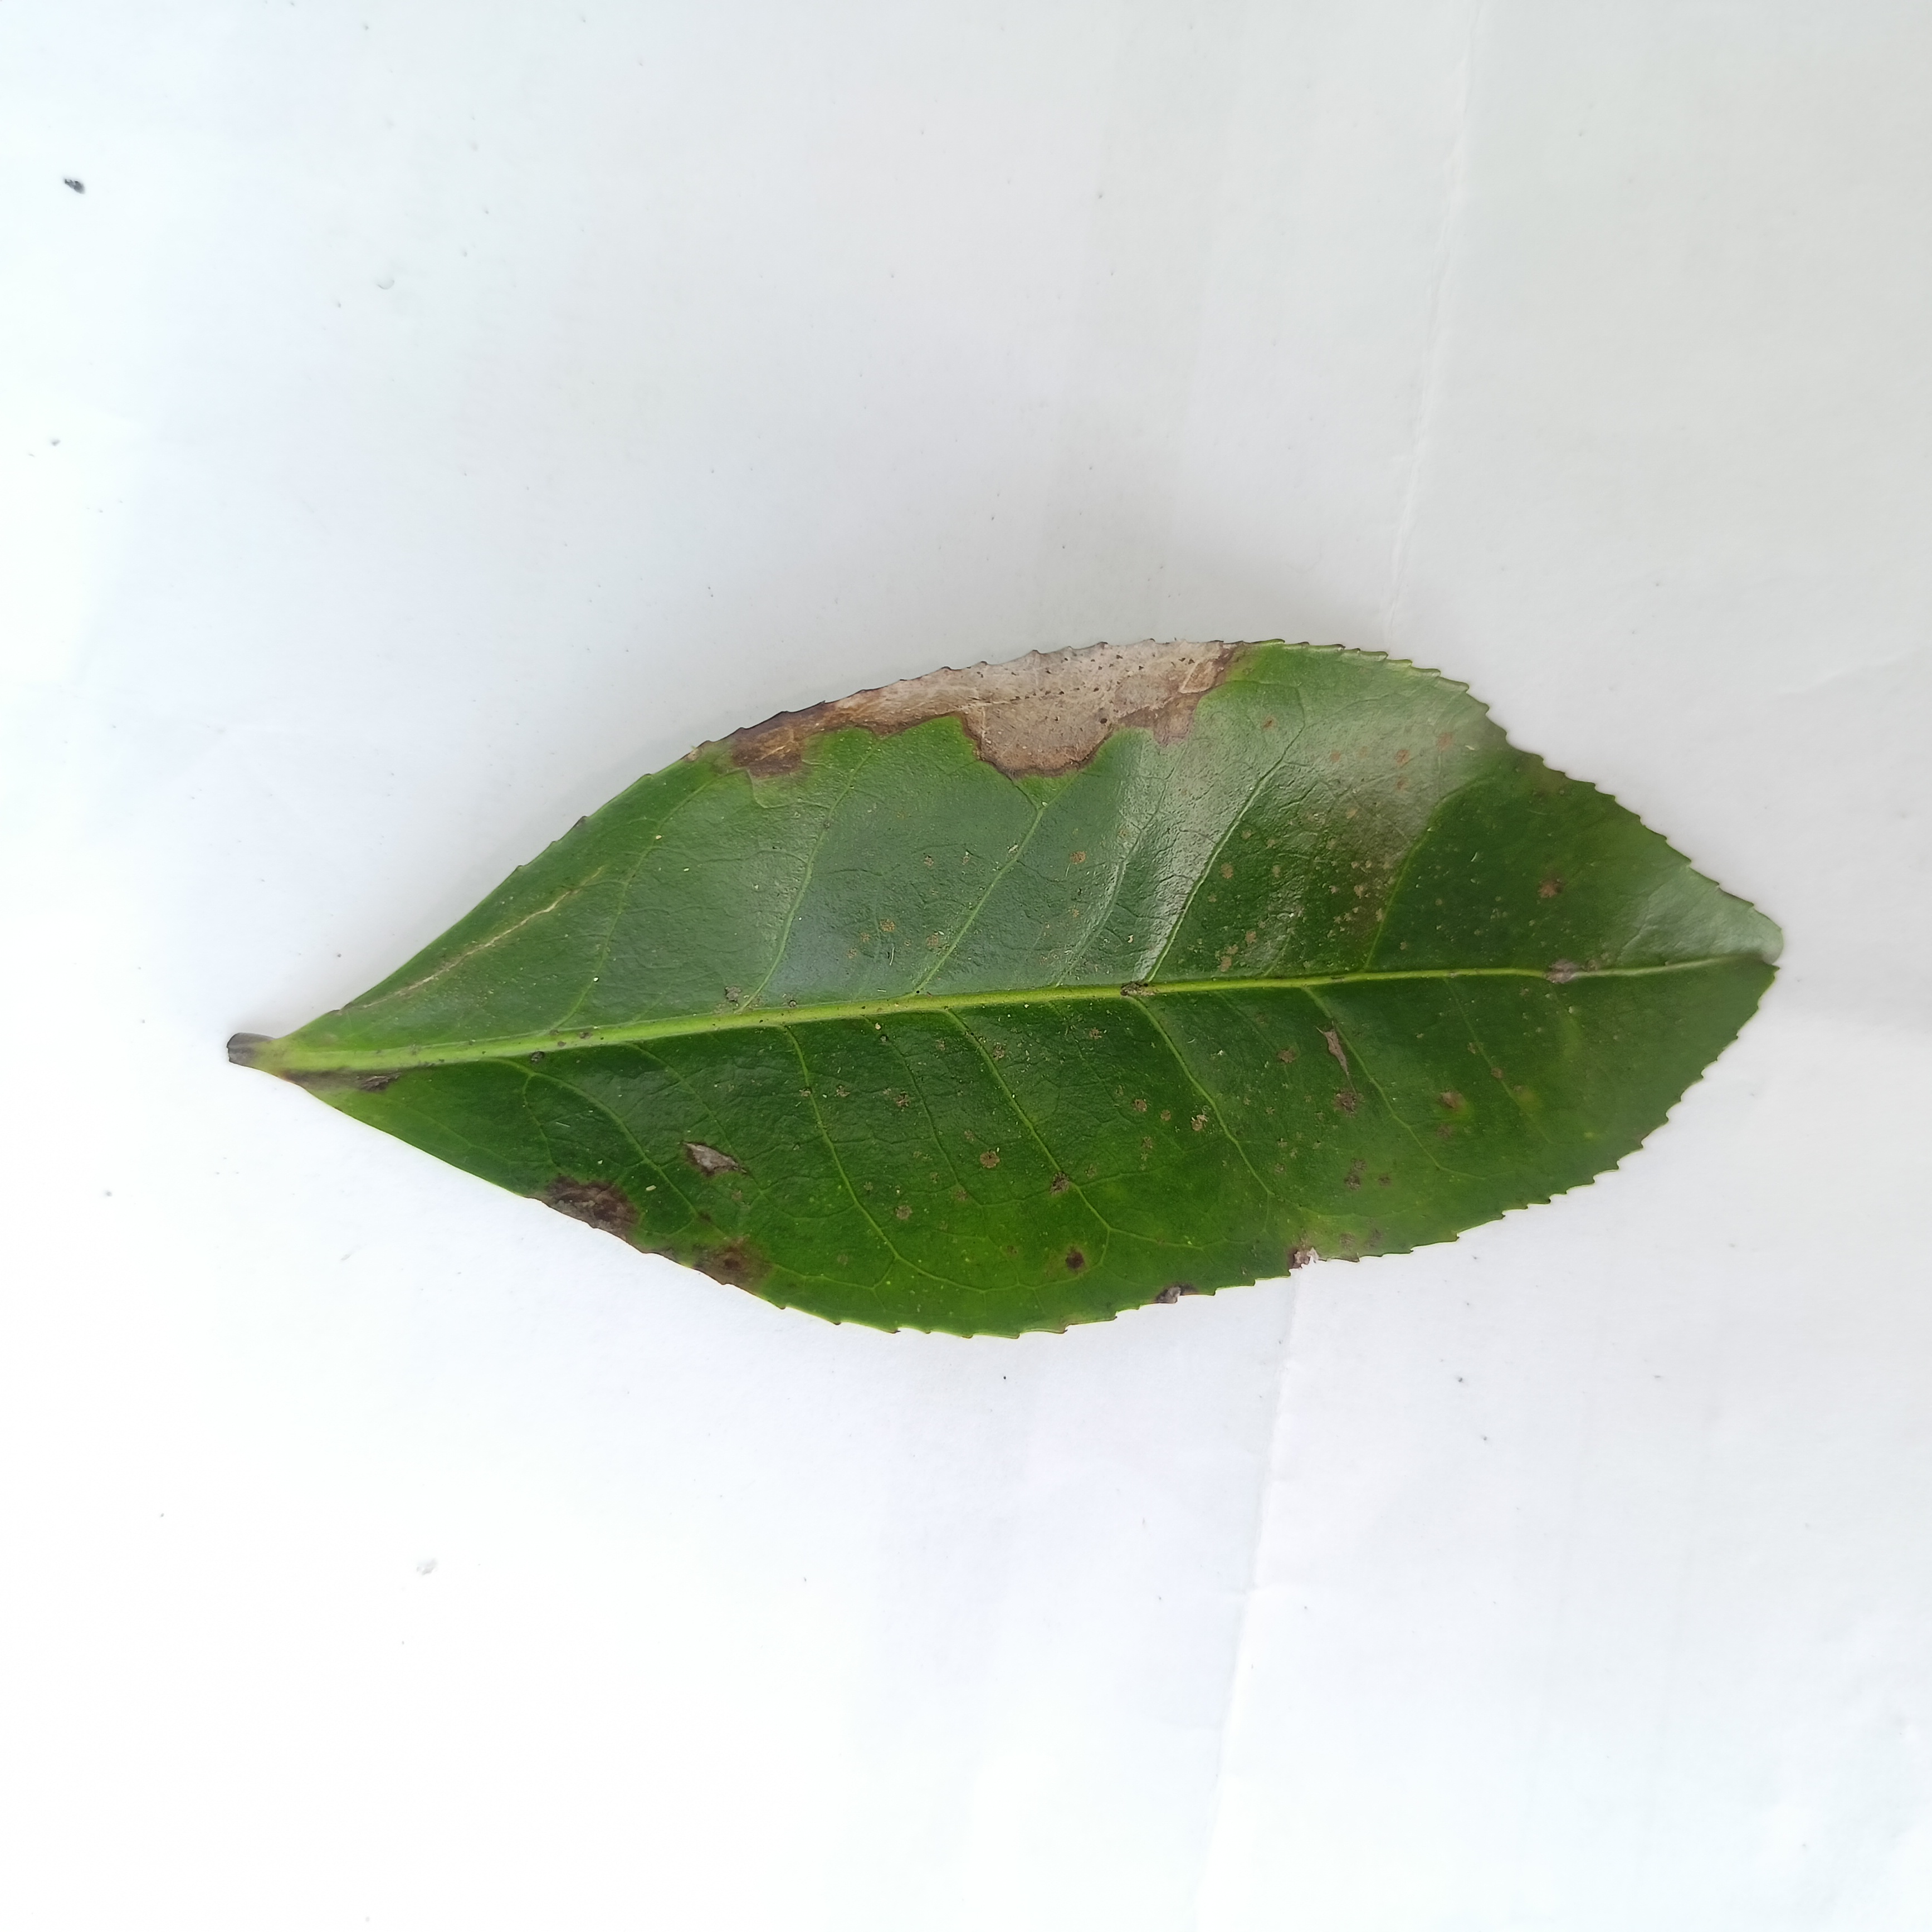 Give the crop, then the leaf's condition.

tea, brown blight
